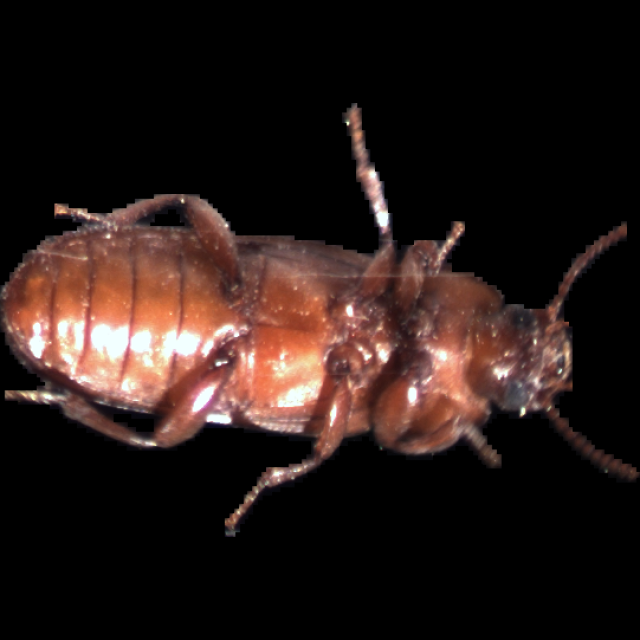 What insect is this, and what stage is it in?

mealworm beetle
